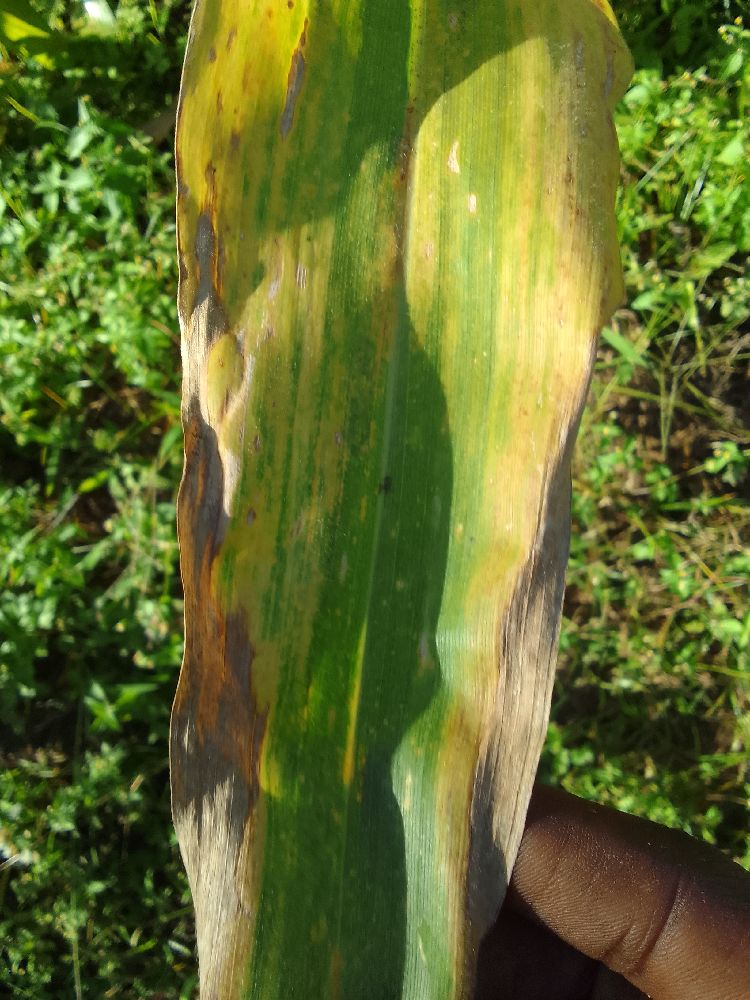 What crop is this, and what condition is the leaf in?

maize, maize lethal necrosis
